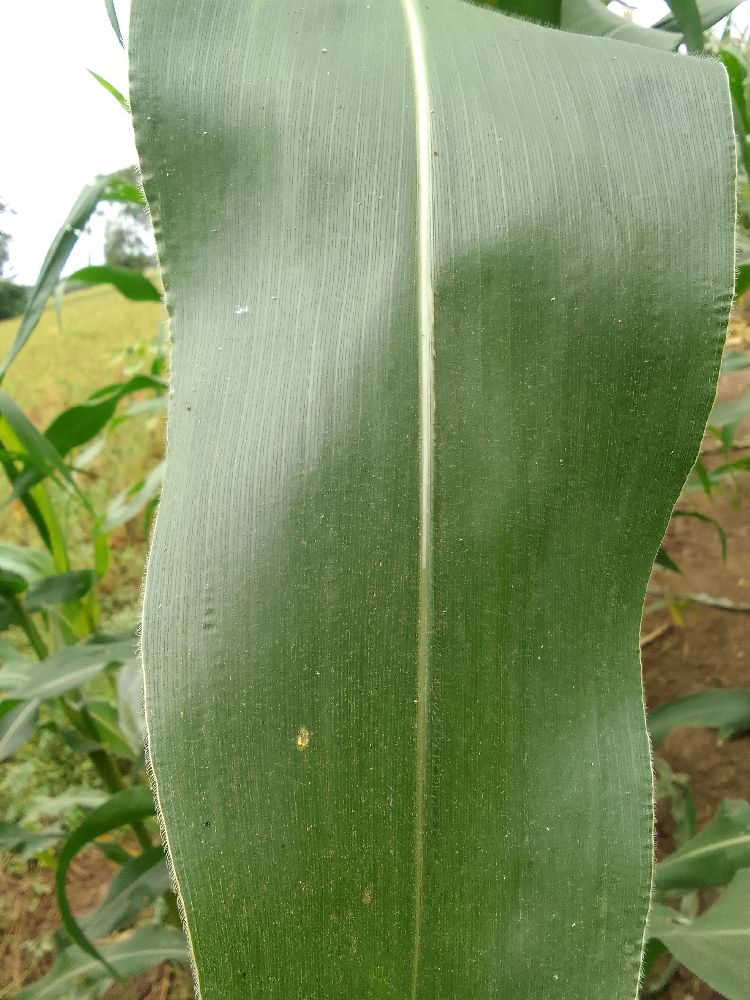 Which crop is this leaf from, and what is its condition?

maize, healthy
